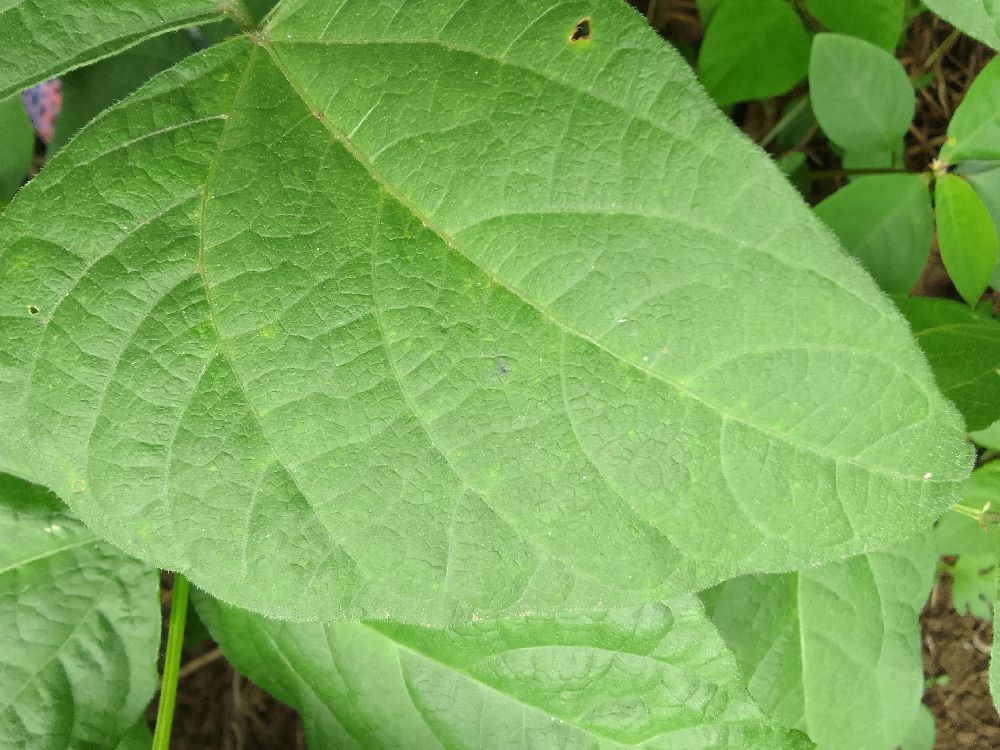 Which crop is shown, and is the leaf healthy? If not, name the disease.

common bean, healthy
